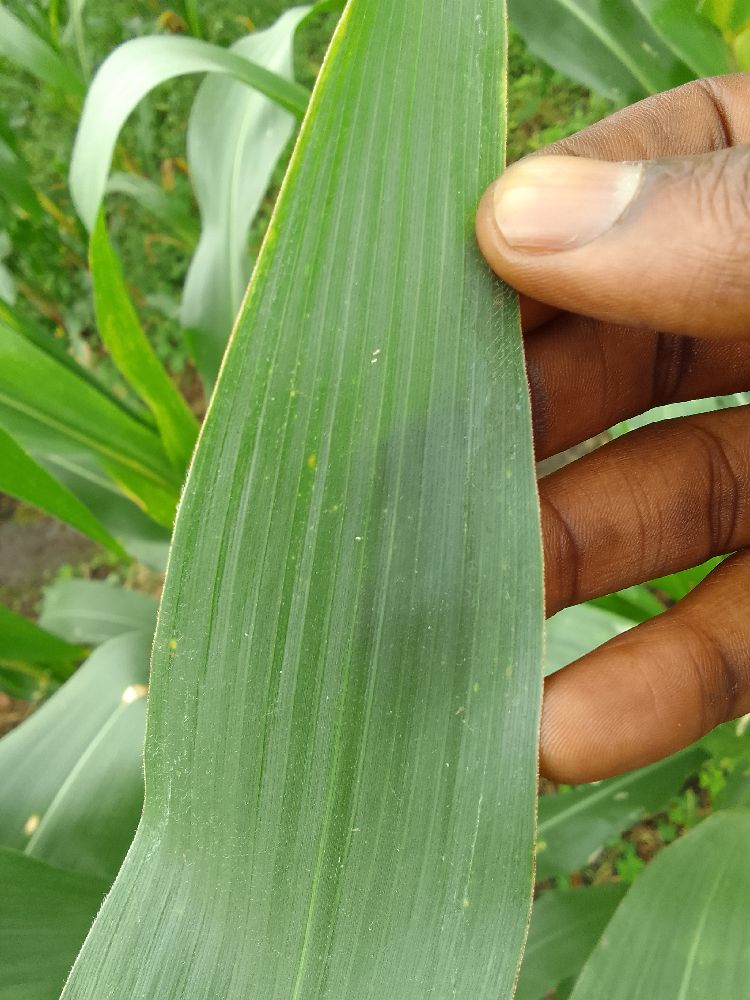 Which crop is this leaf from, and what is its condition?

maize, healthy
